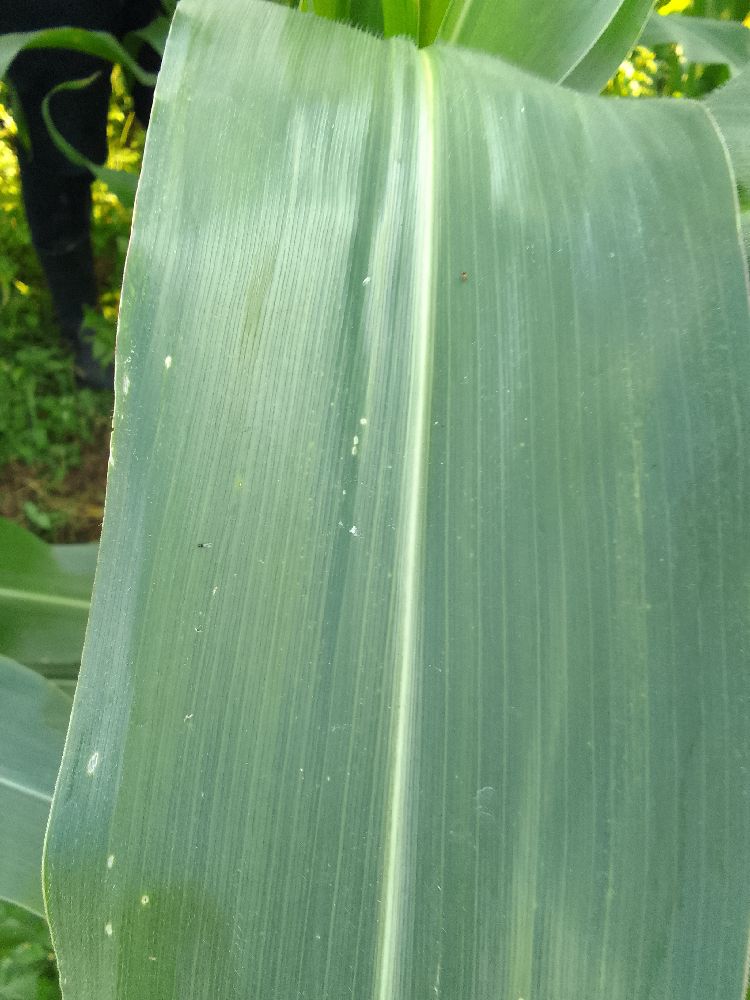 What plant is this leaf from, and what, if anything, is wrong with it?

maize, healthy
